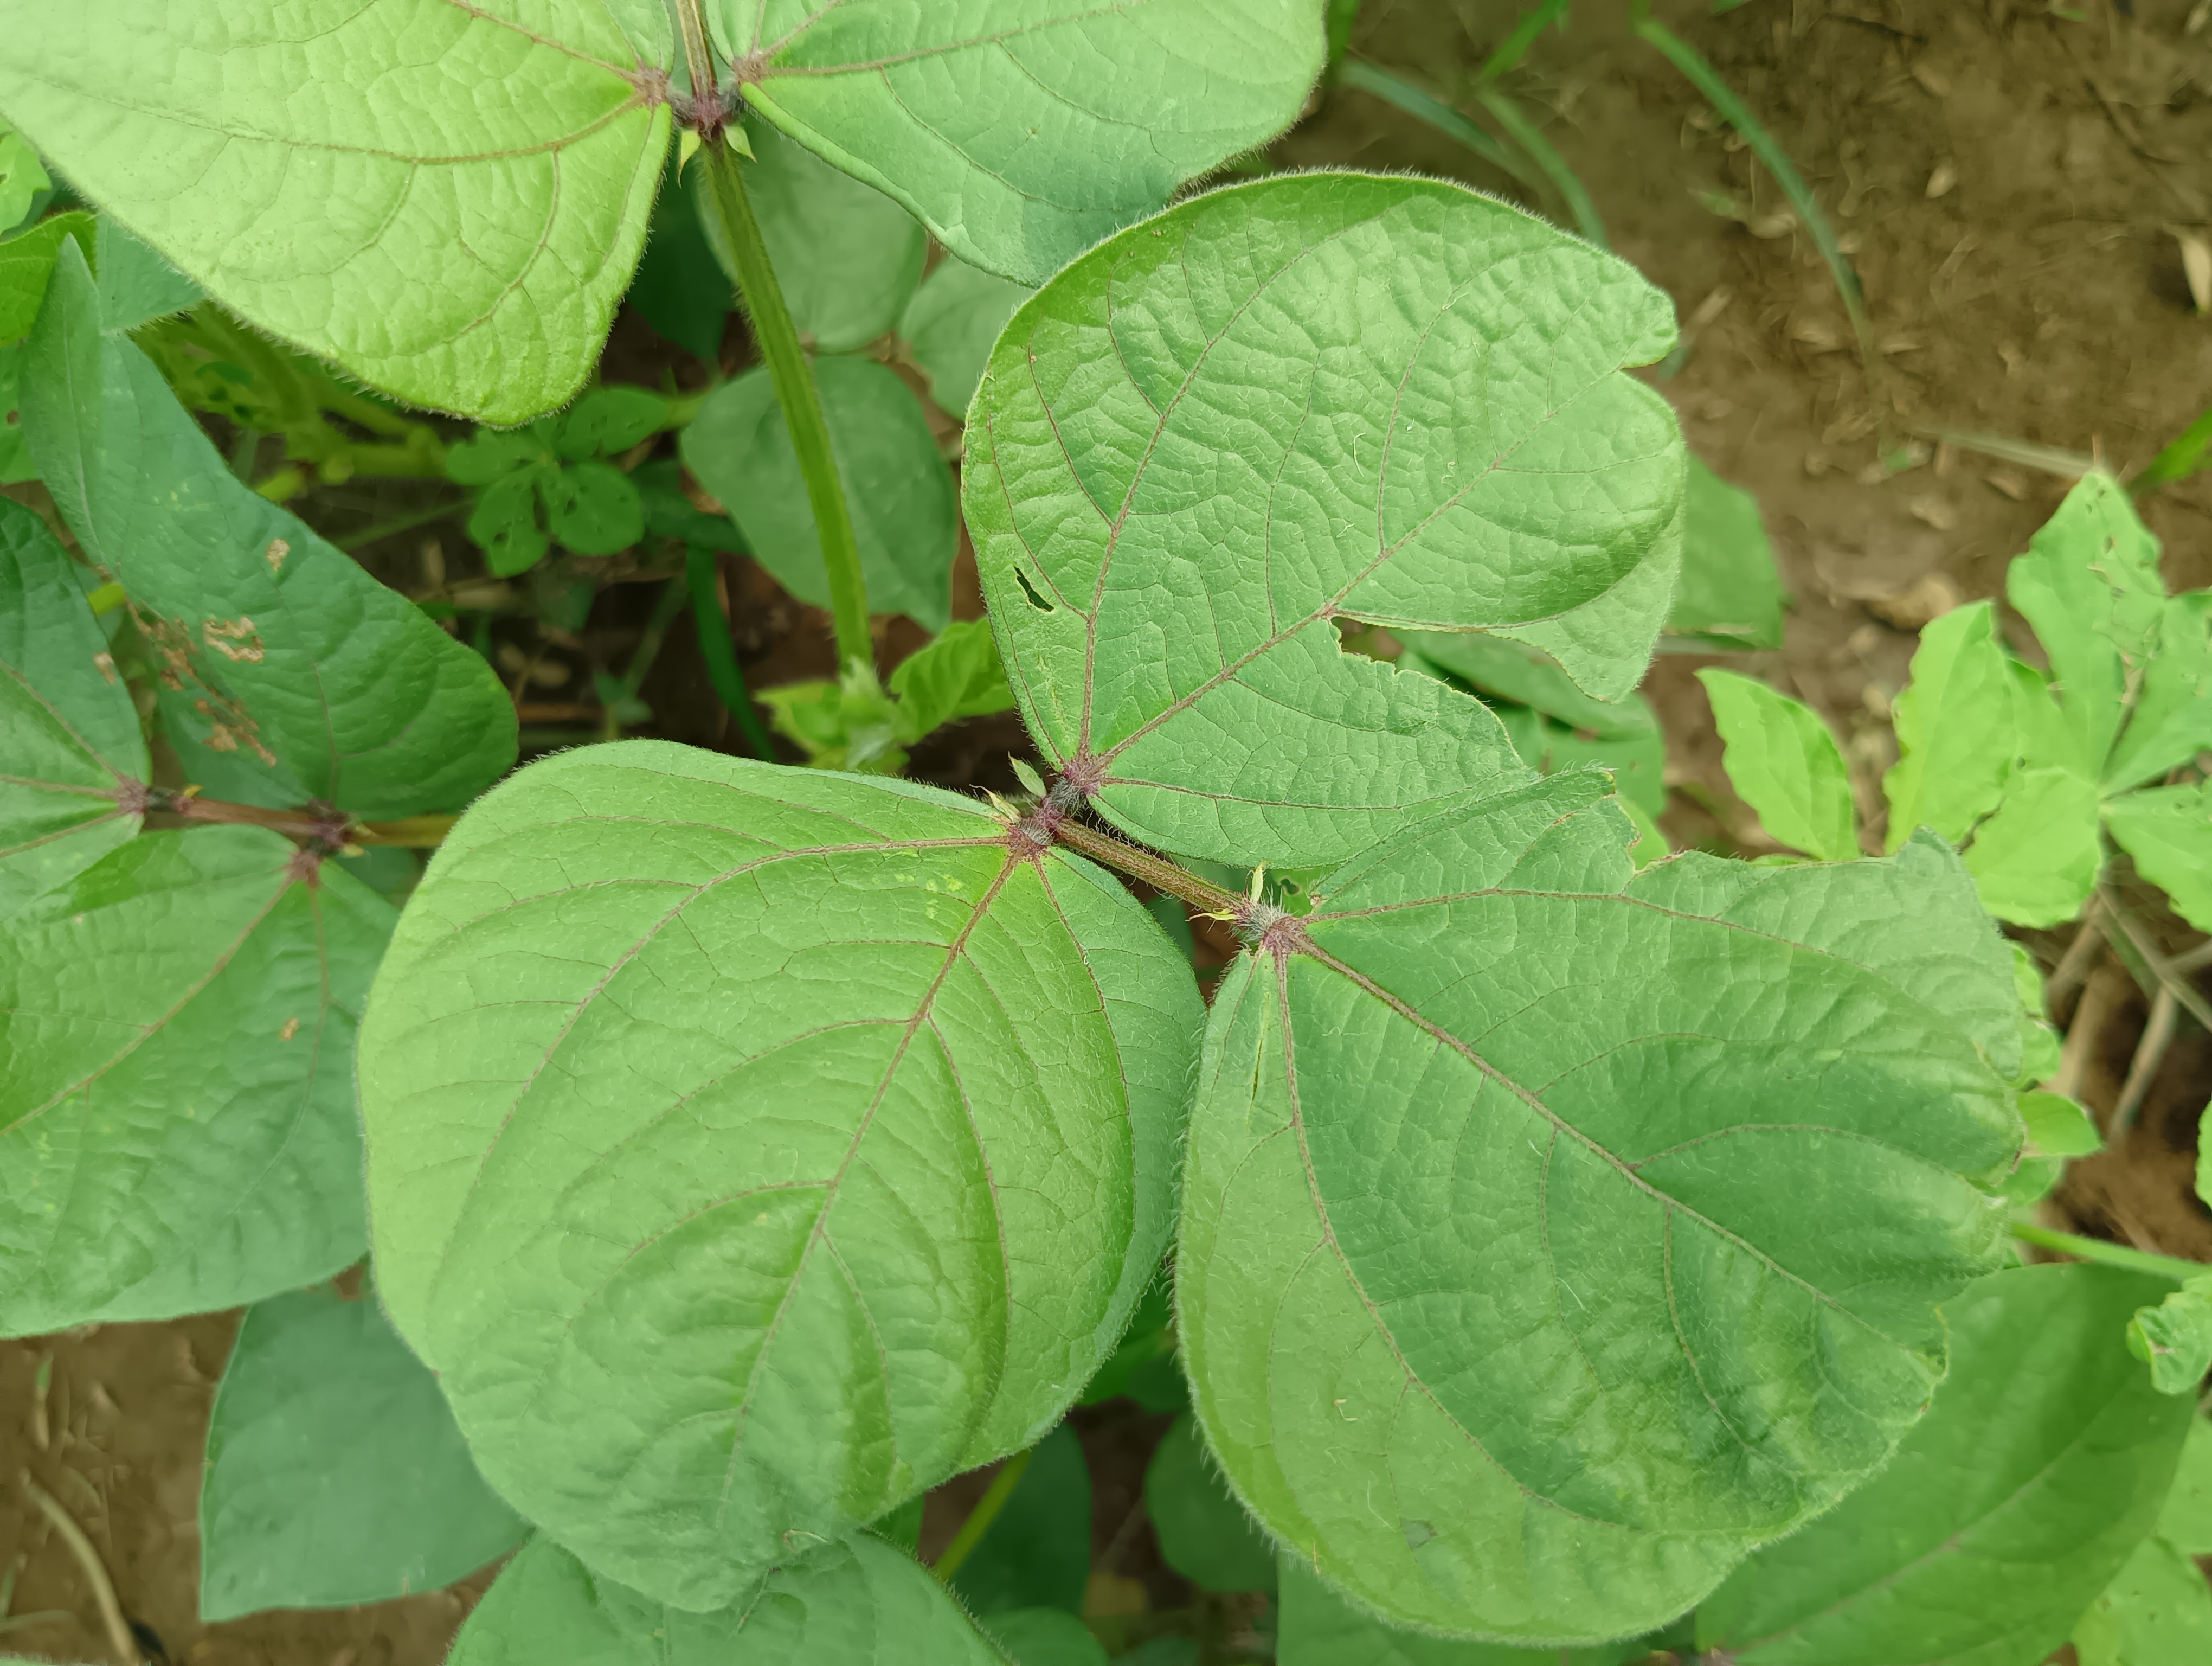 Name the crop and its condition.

mungbean, healthy
